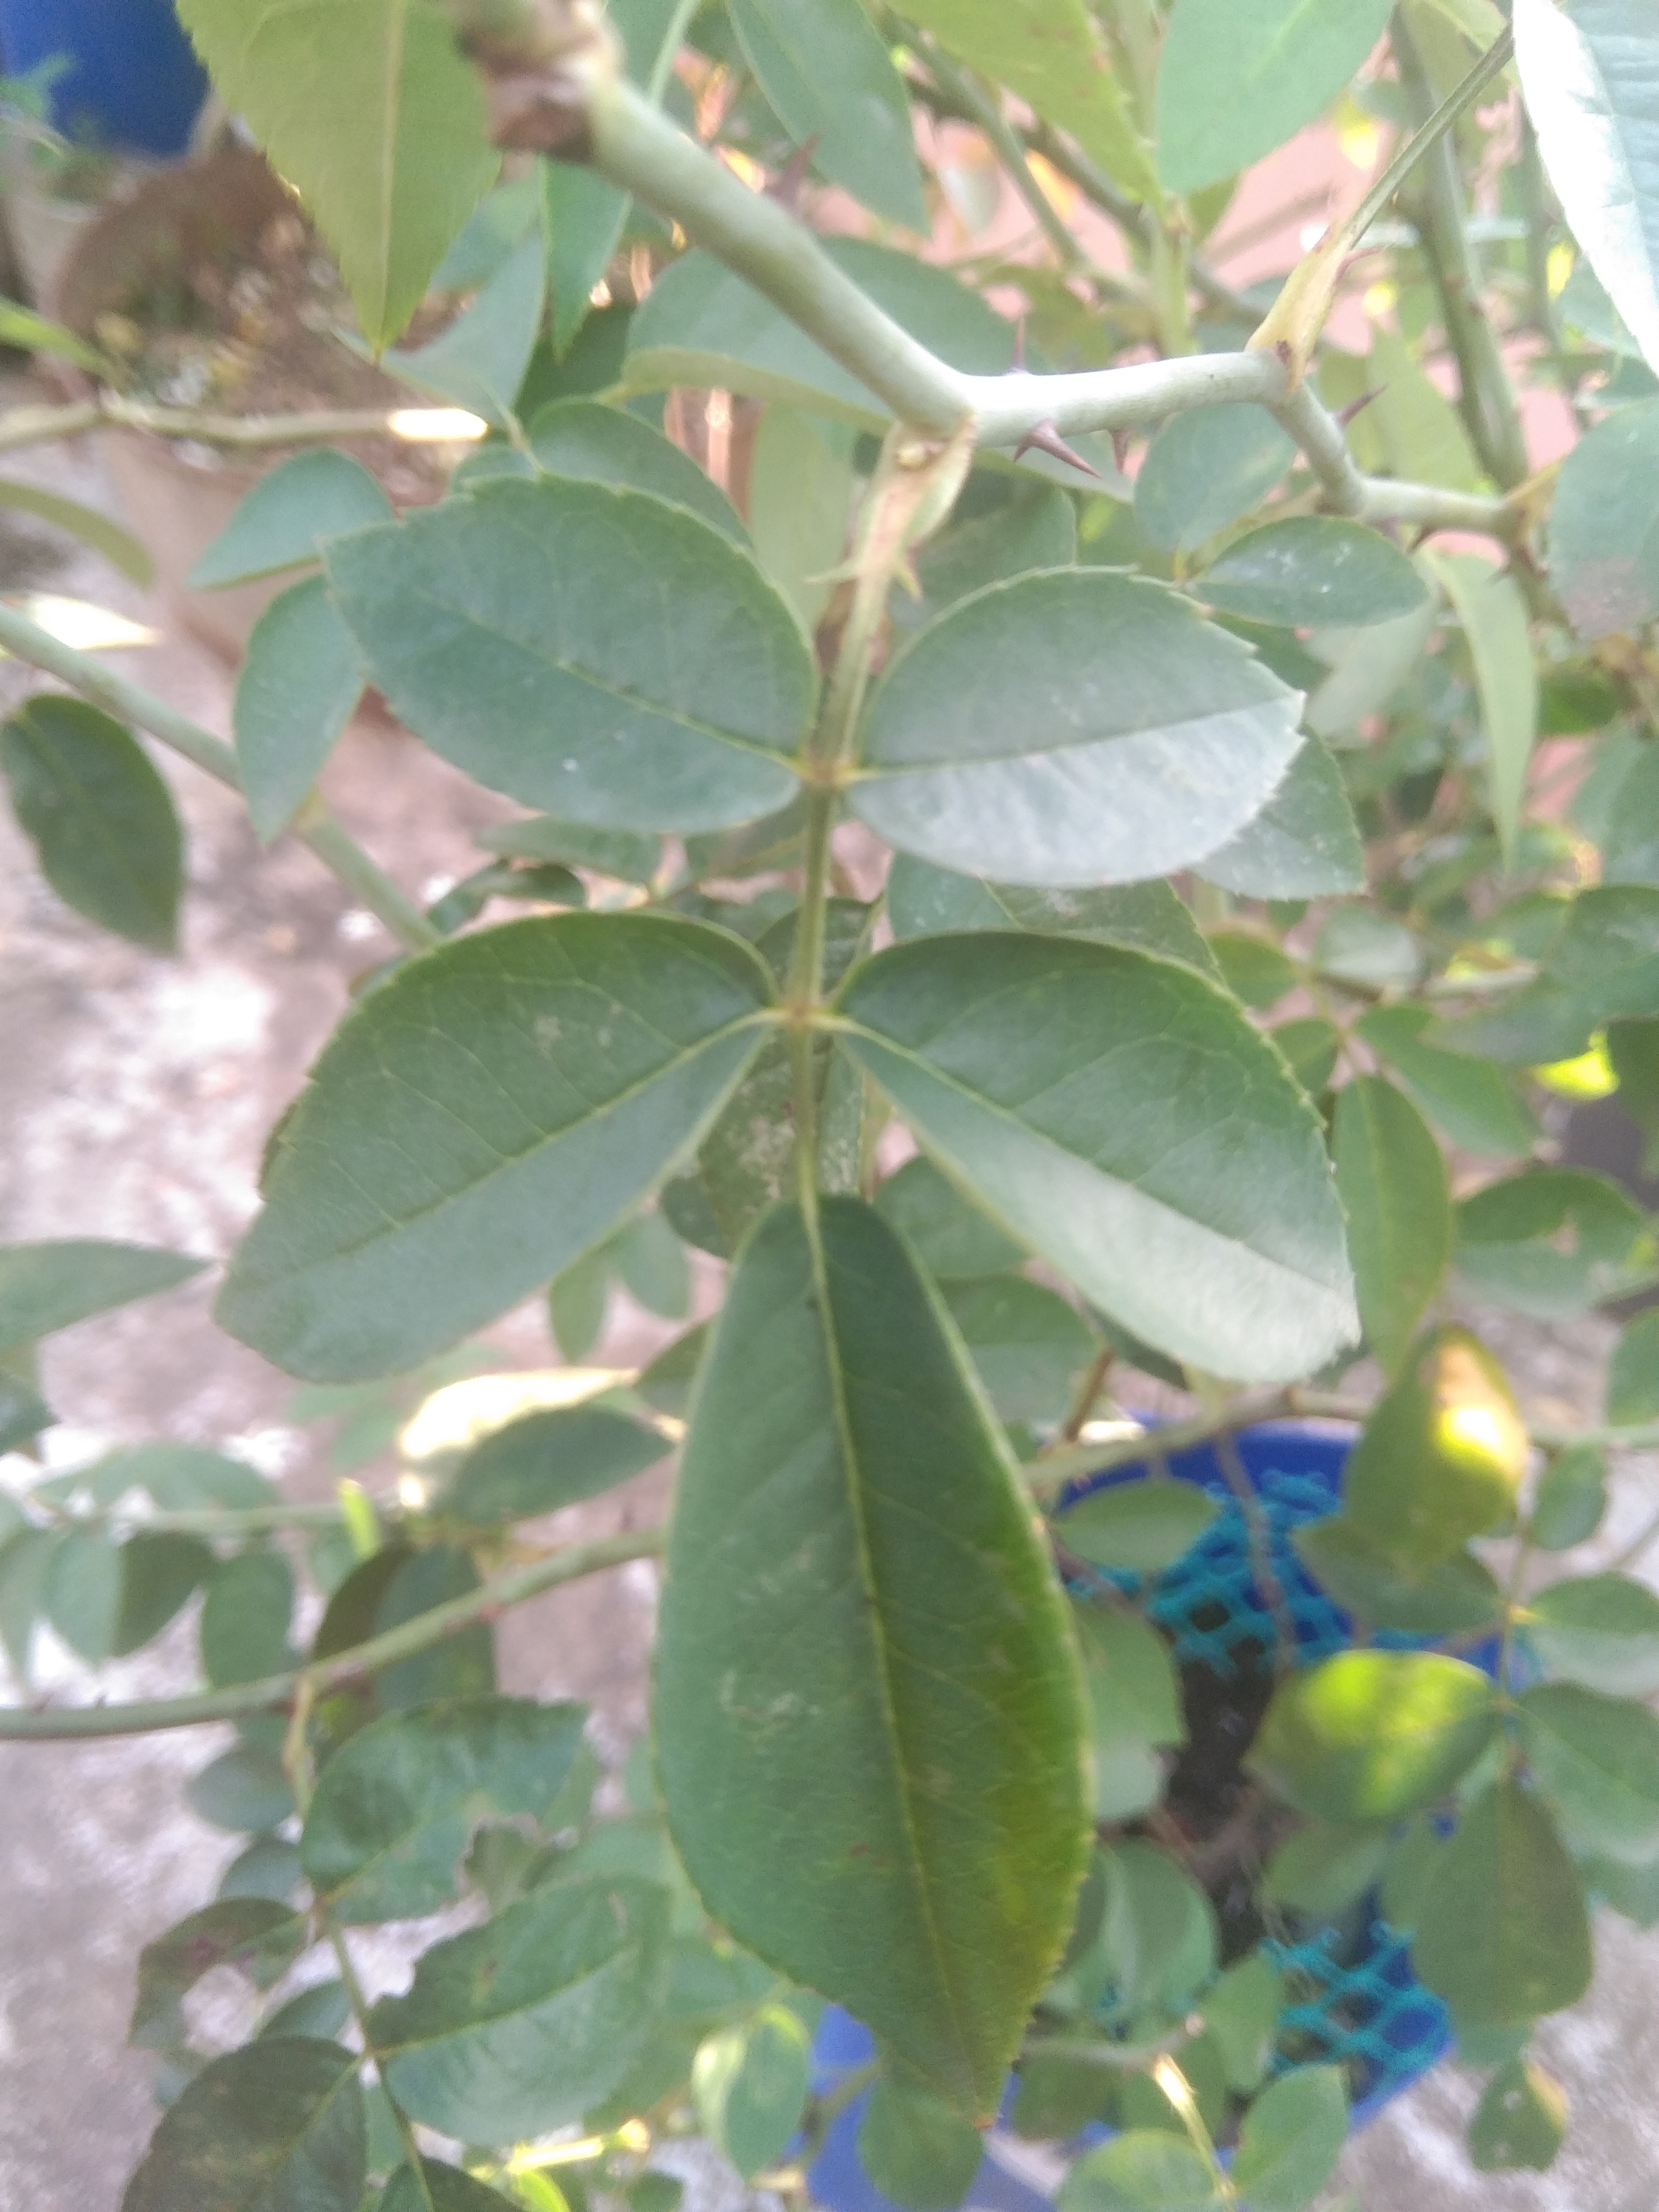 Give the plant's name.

rose
